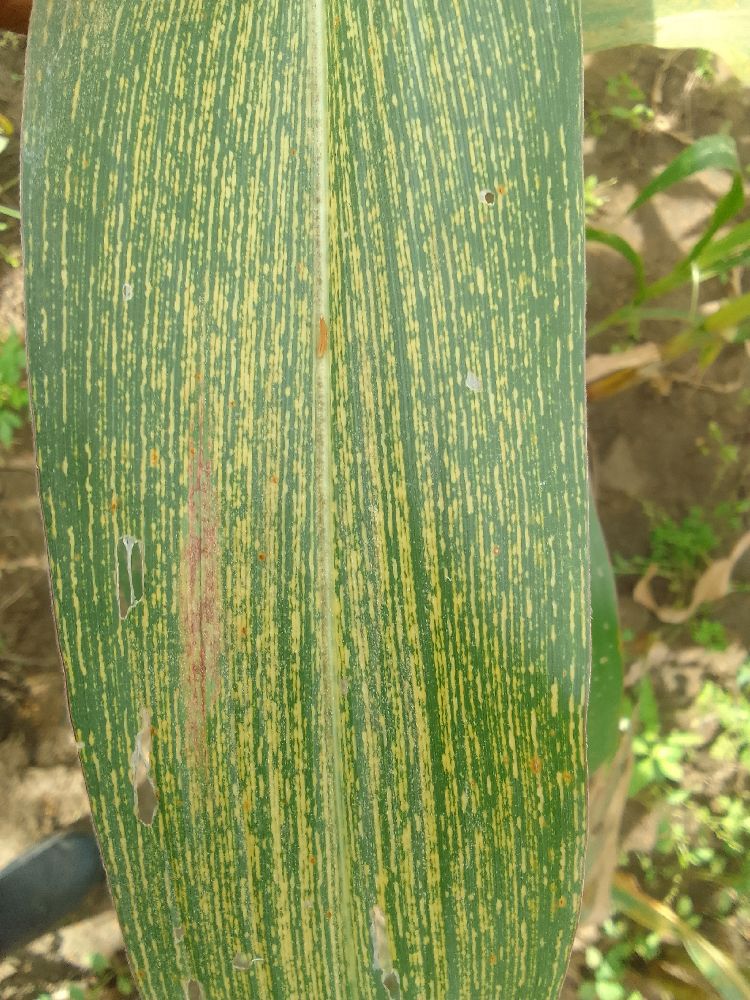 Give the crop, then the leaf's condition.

maize, maize streak virus
